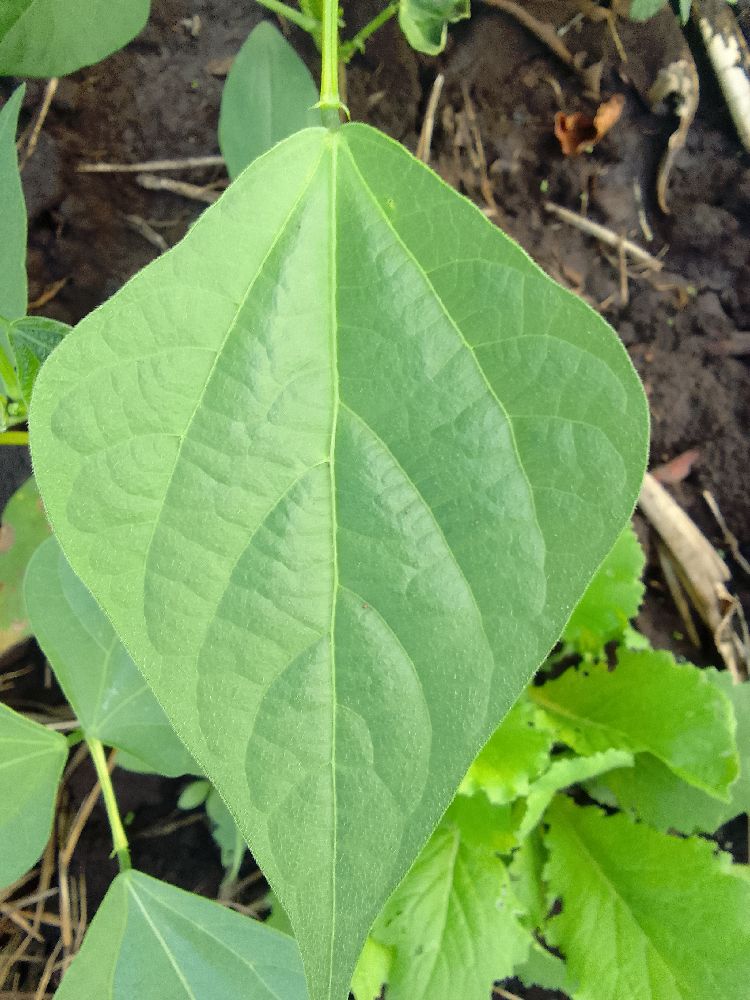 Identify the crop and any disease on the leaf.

common bean, healthy
